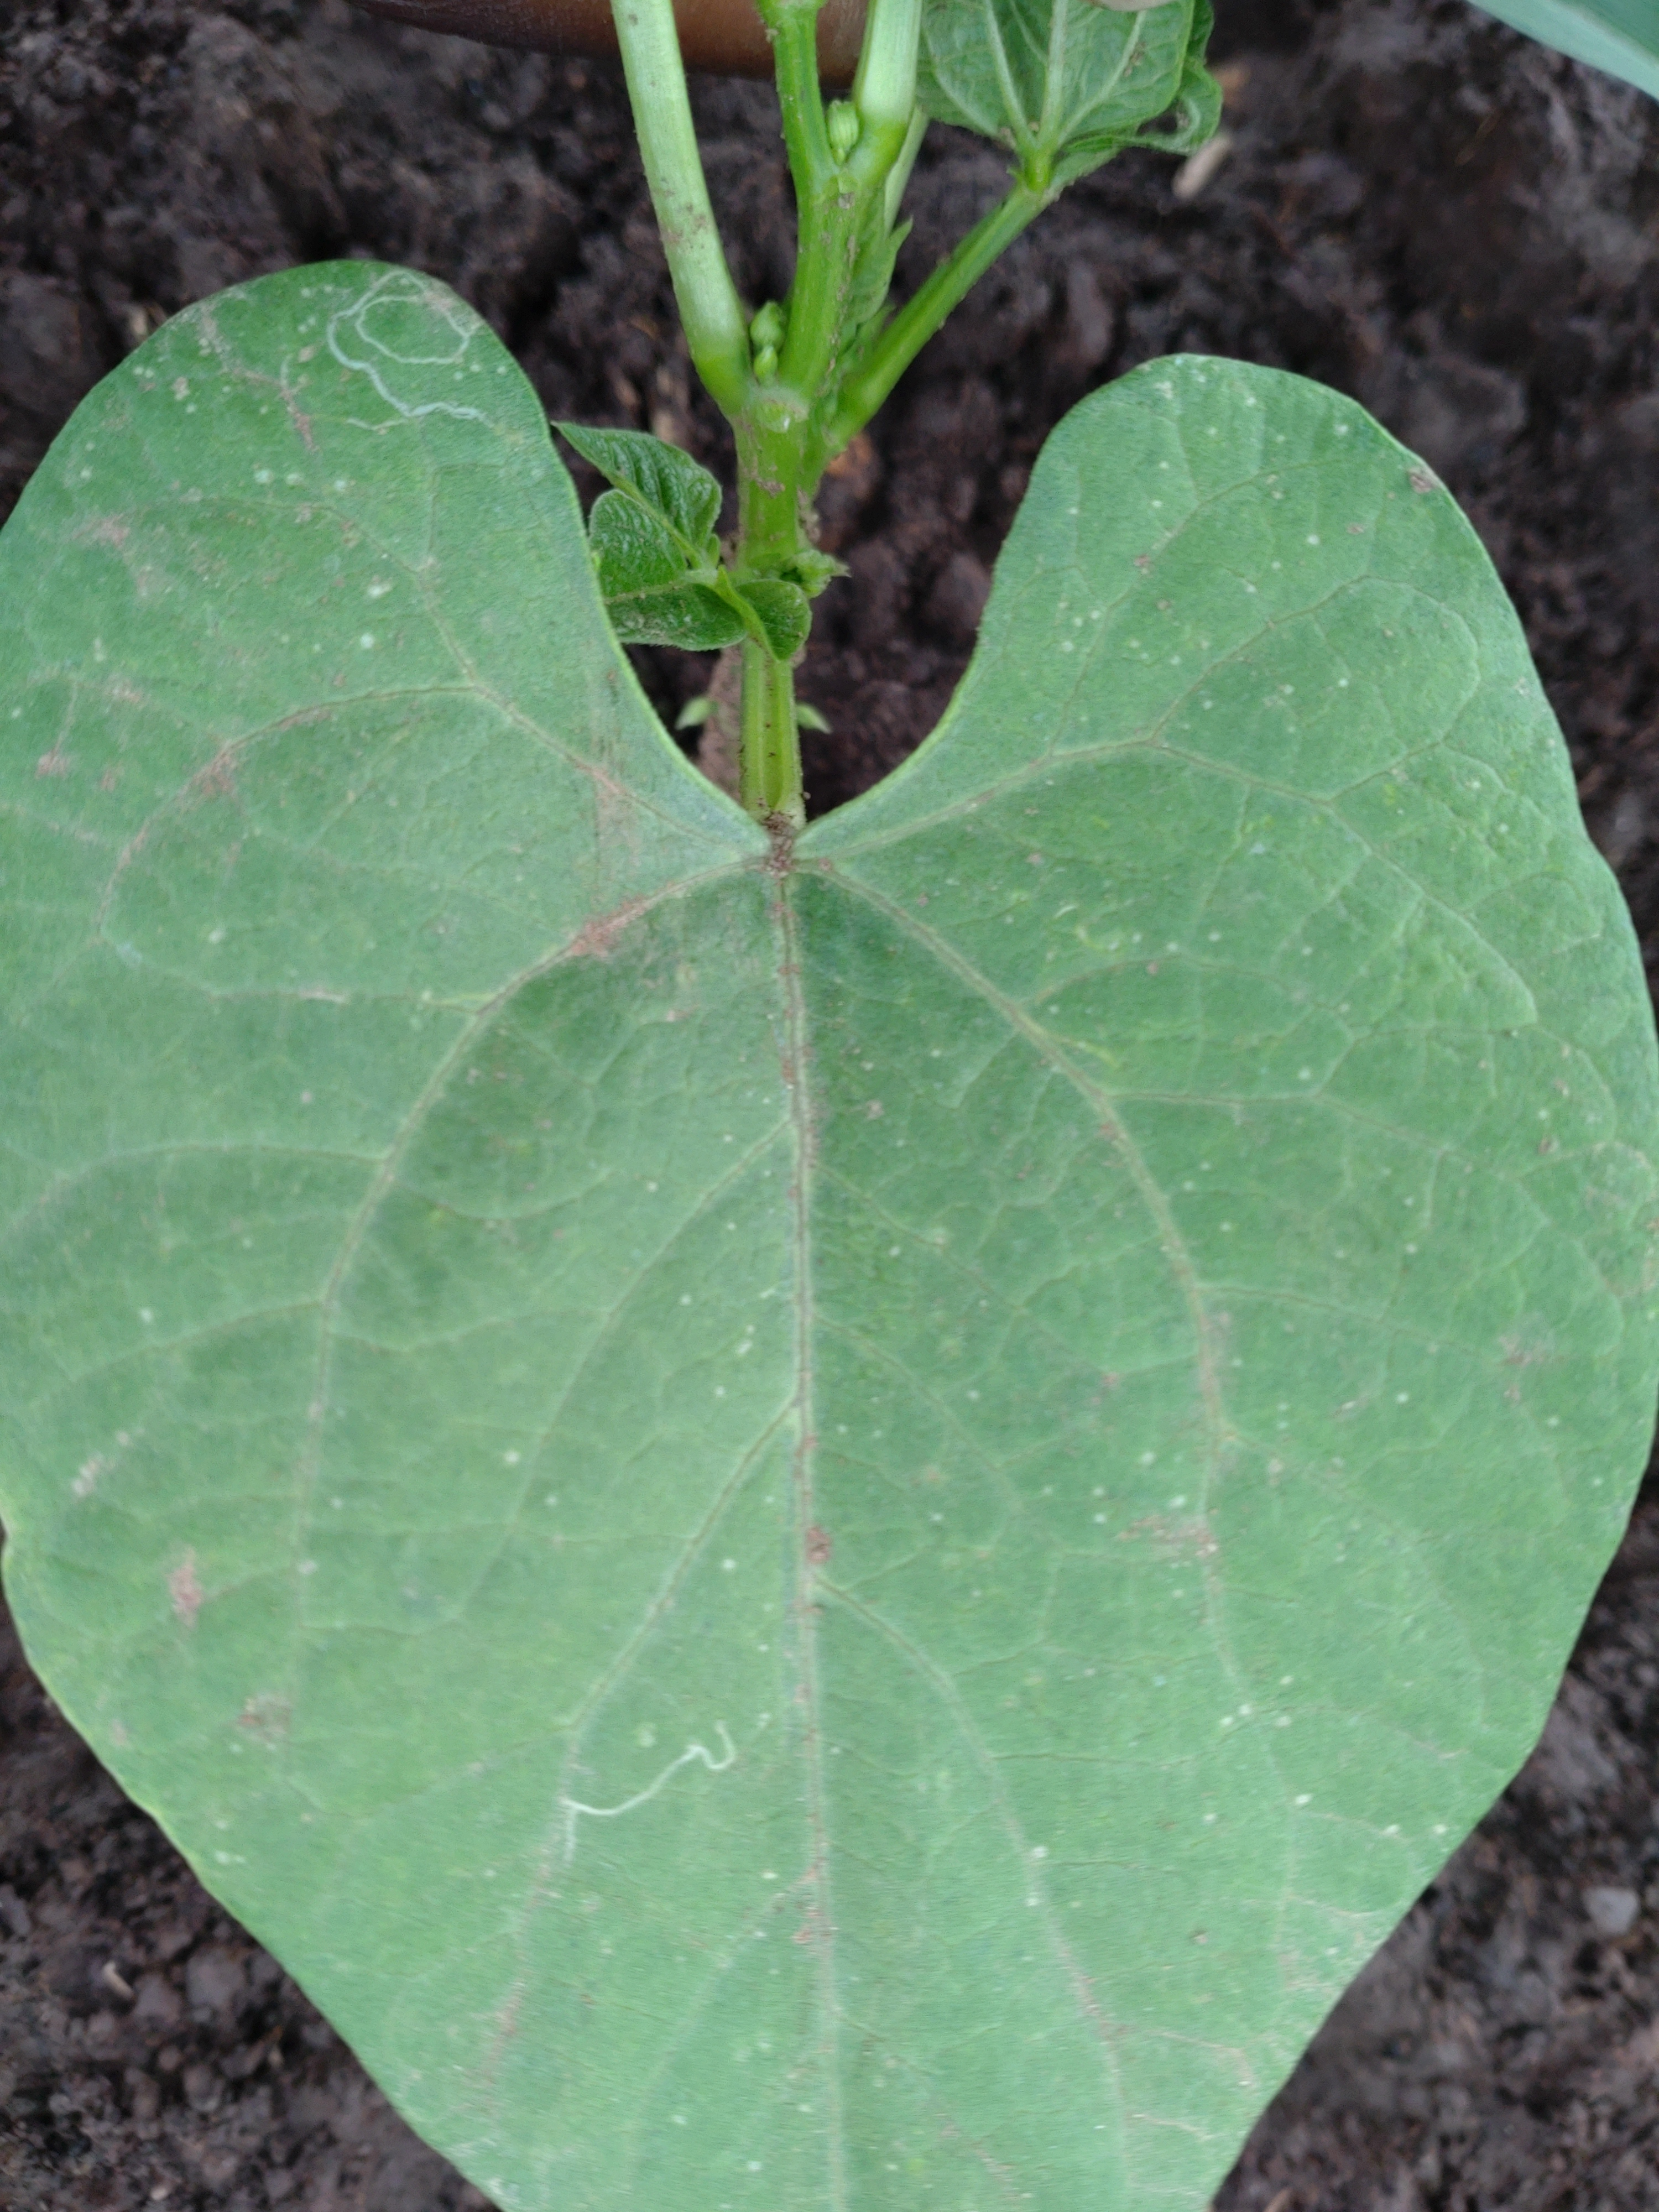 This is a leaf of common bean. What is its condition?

healthy
